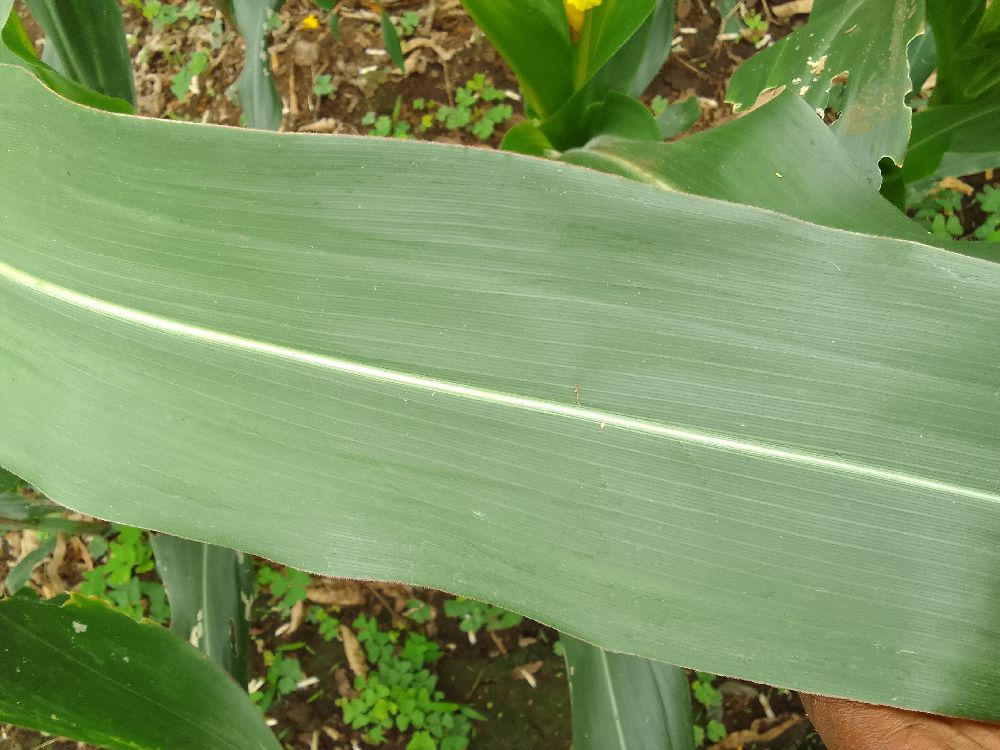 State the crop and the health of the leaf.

maize, healthy
